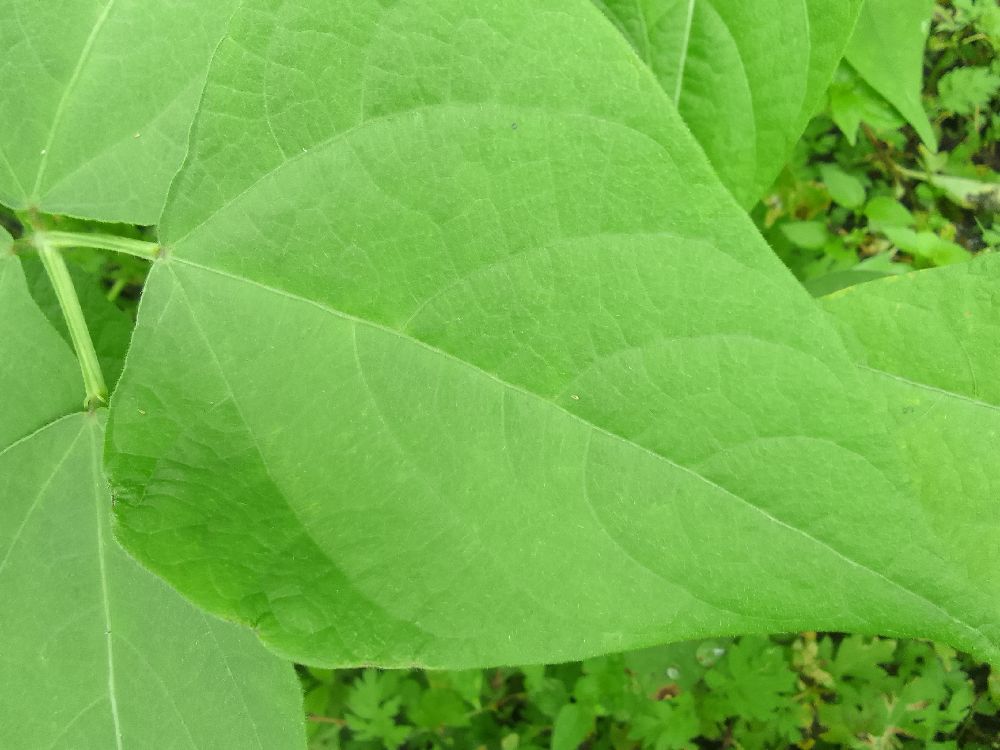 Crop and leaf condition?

common bean, healthy
